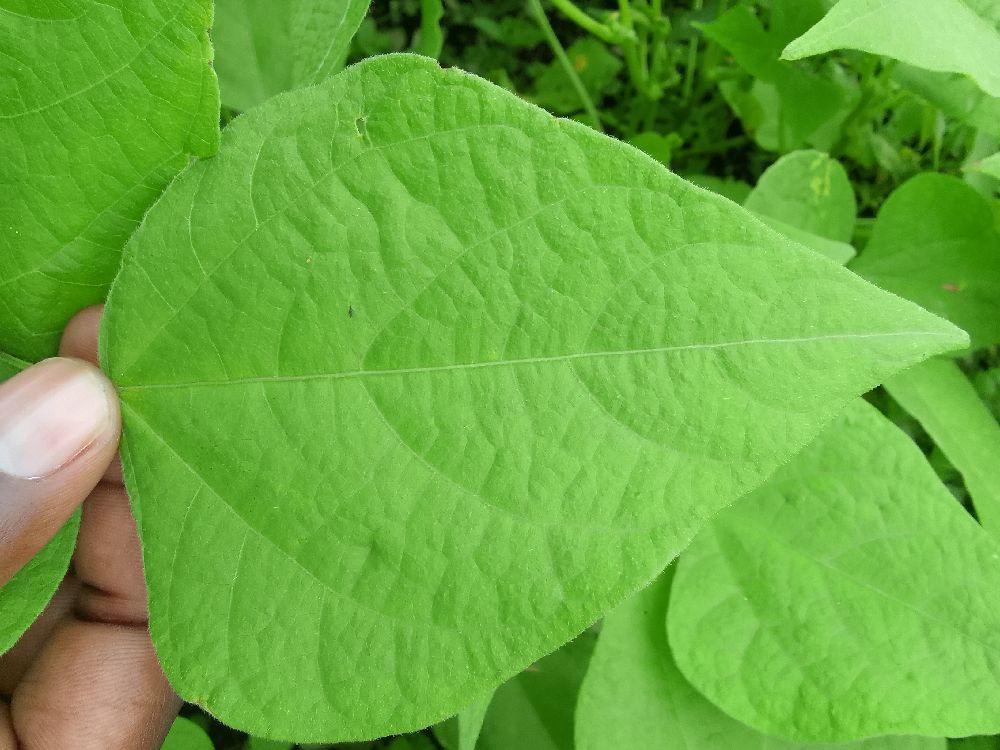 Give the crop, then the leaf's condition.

common bean, healthy
